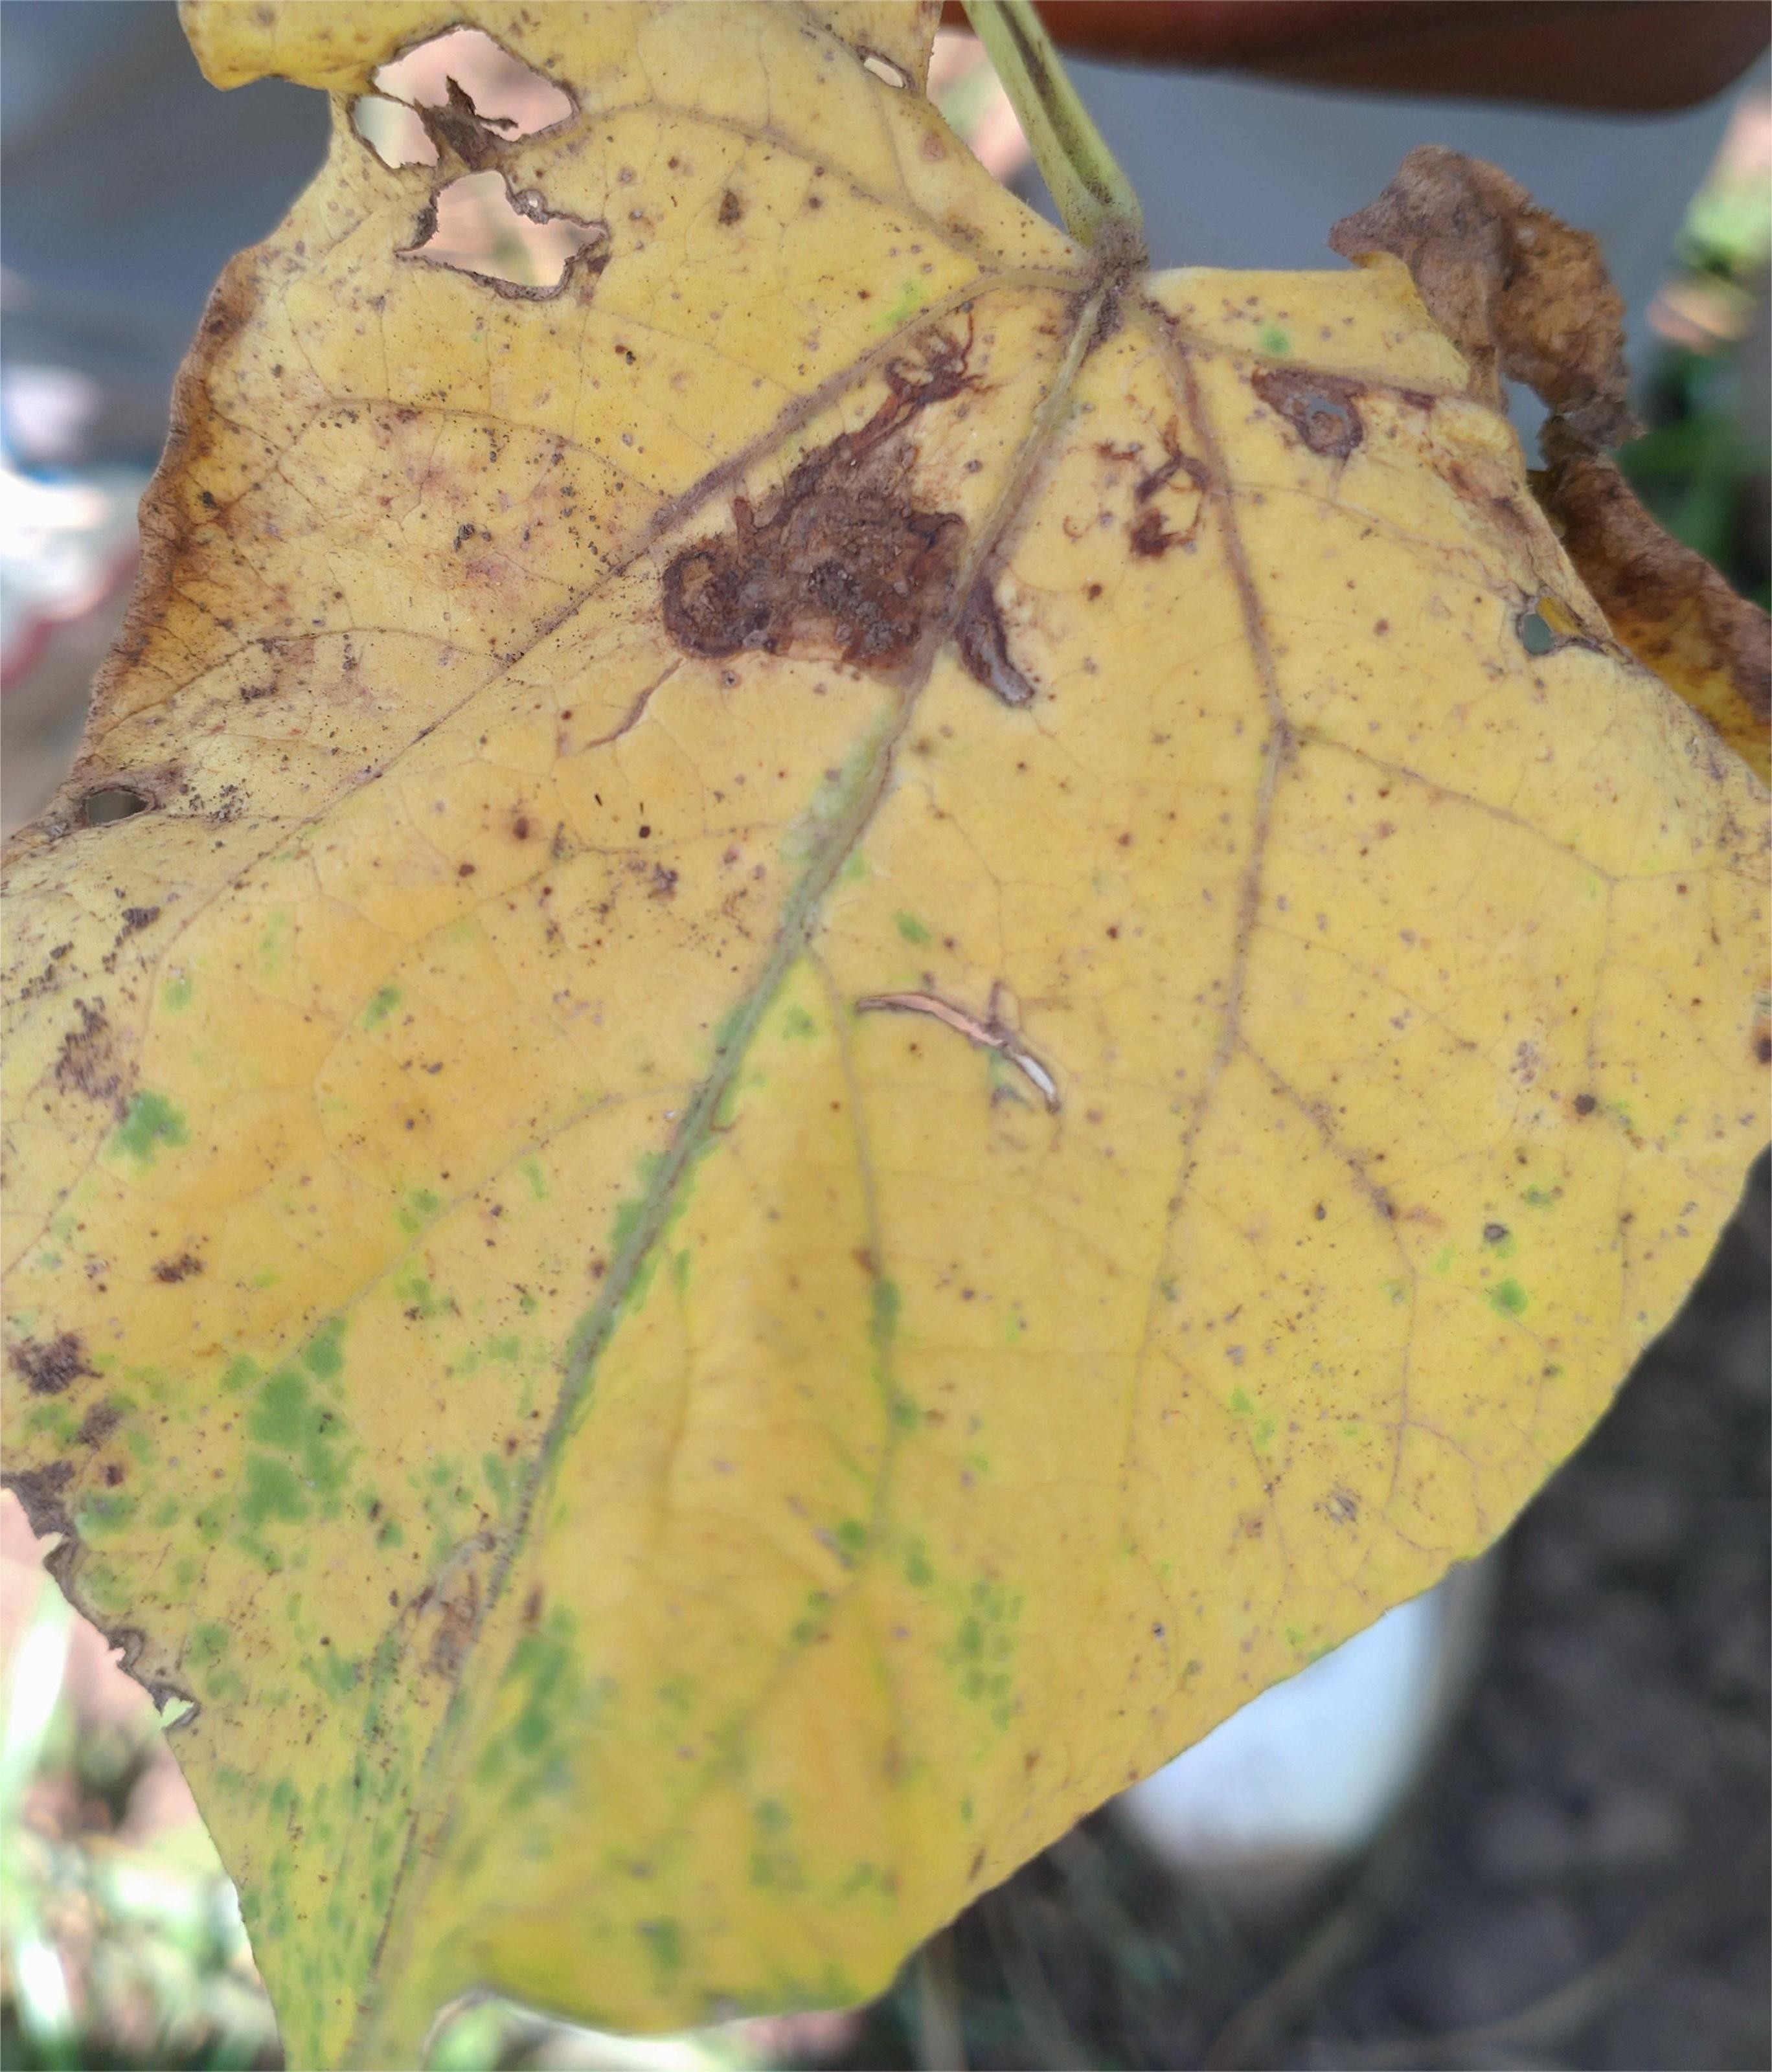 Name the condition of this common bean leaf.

anthracnose
